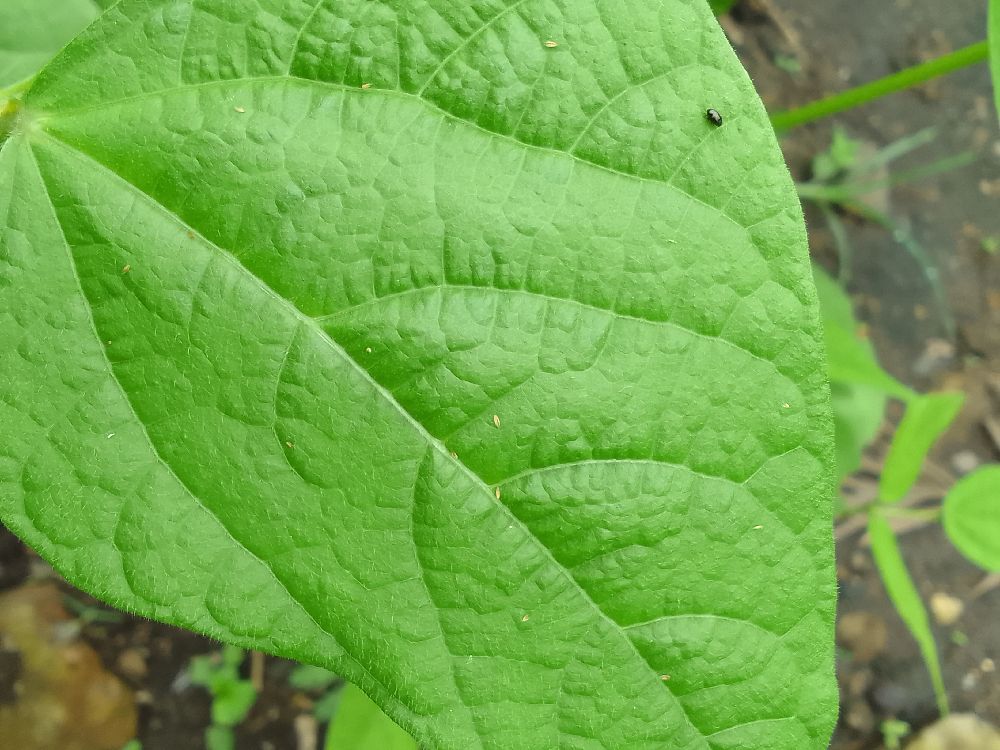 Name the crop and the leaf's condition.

common bean, healthy
